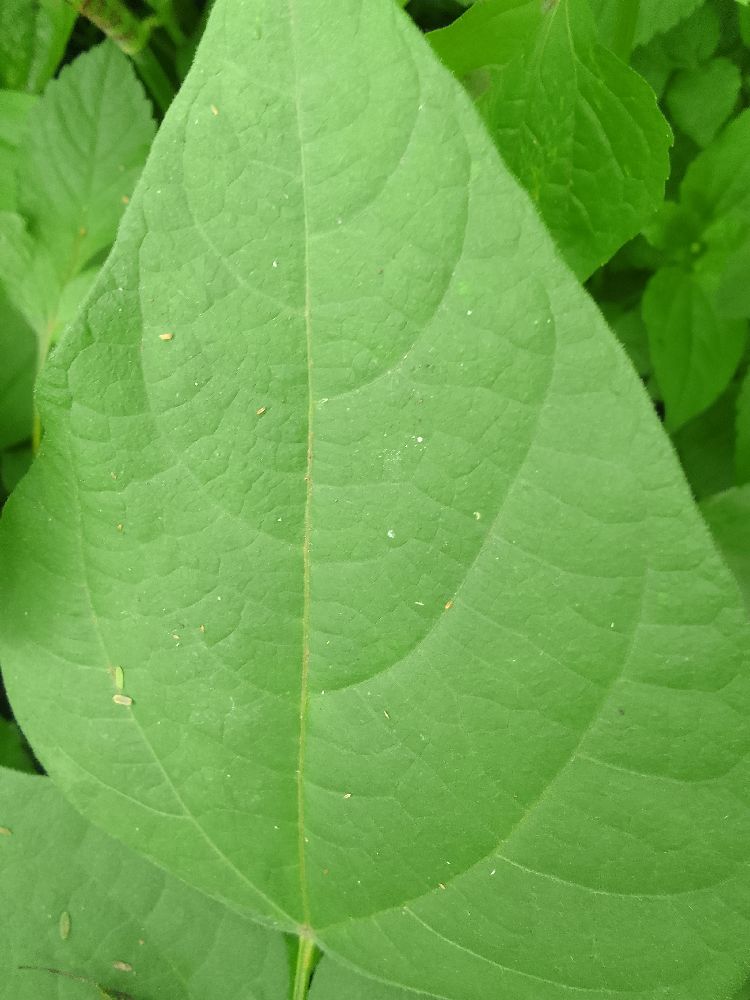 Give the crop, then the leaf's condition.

common bean, healthy
